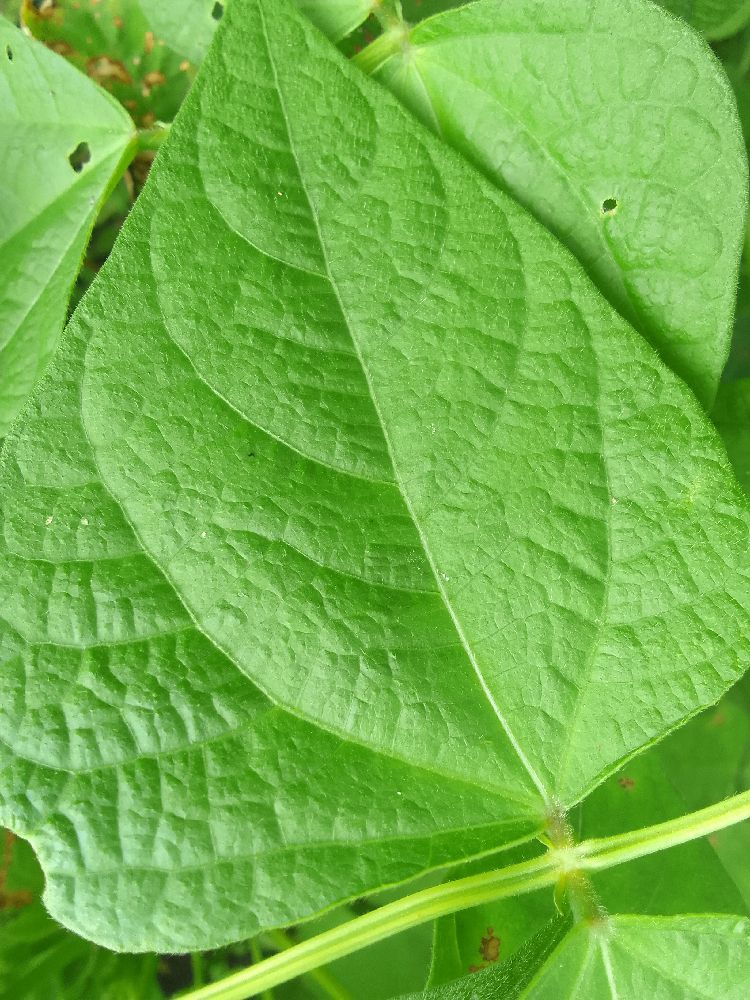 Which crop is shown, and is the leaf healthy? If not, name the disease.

common bean, healthy
